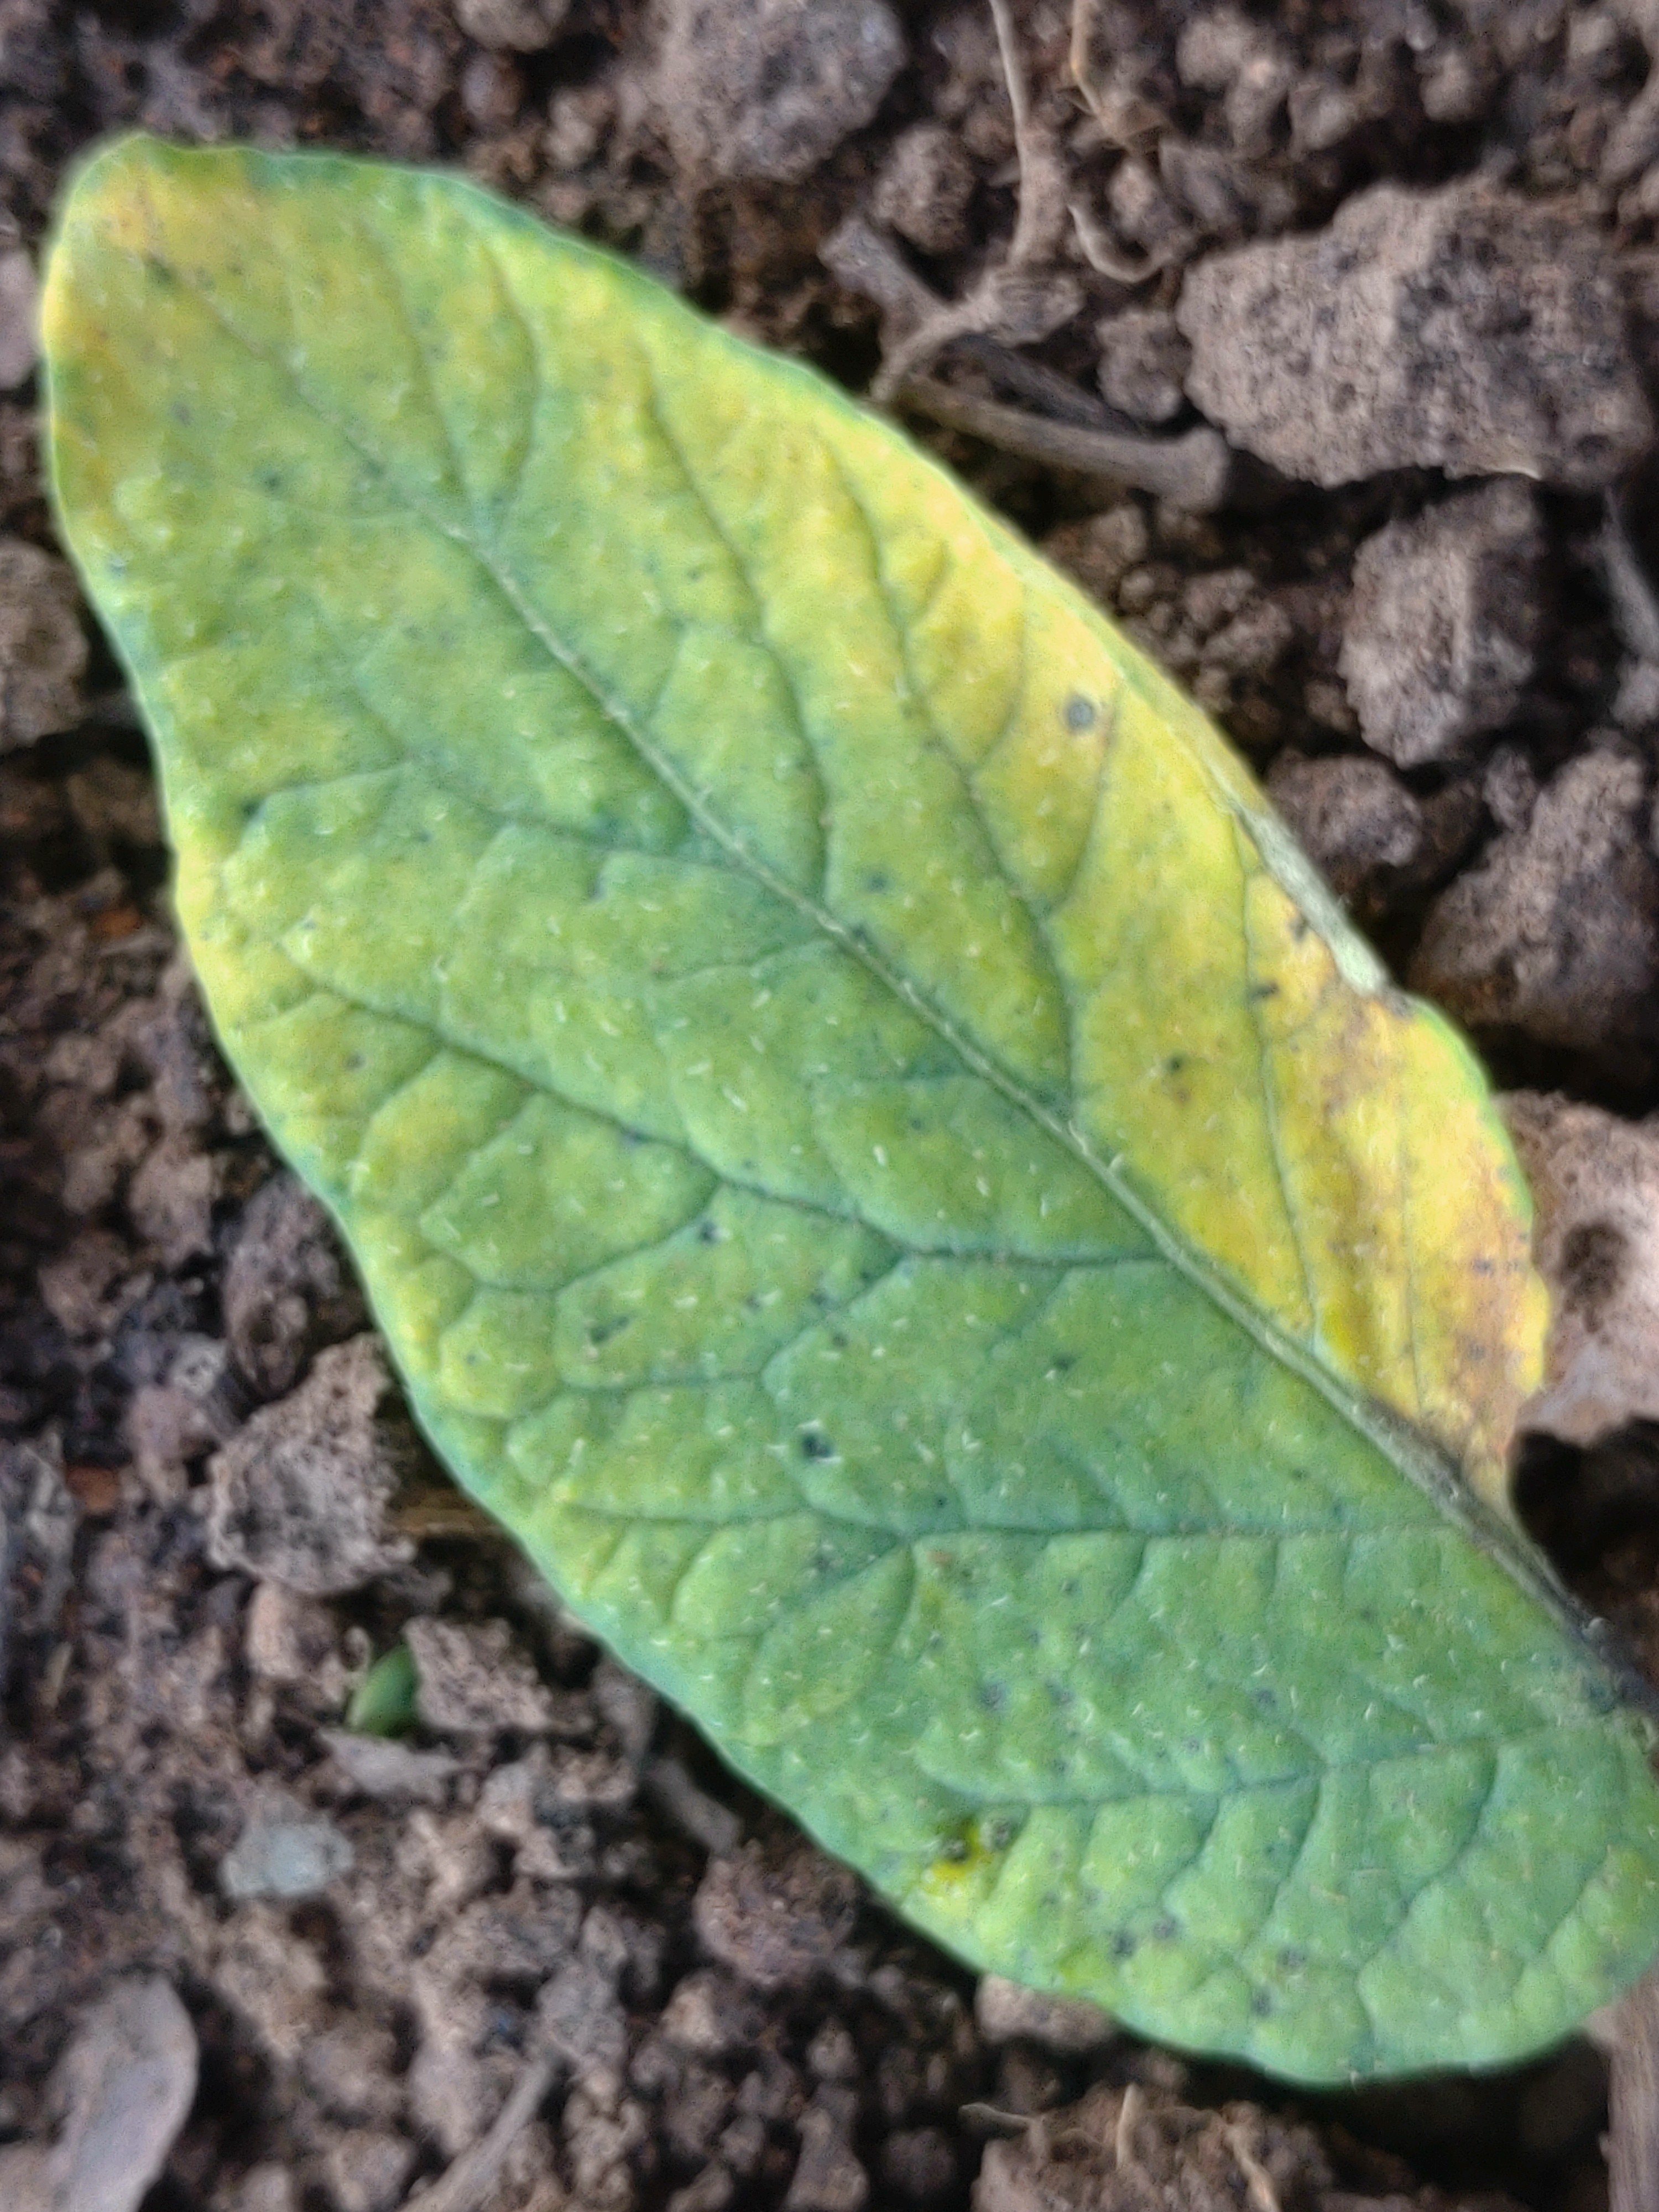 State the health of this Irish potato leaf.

late blight
